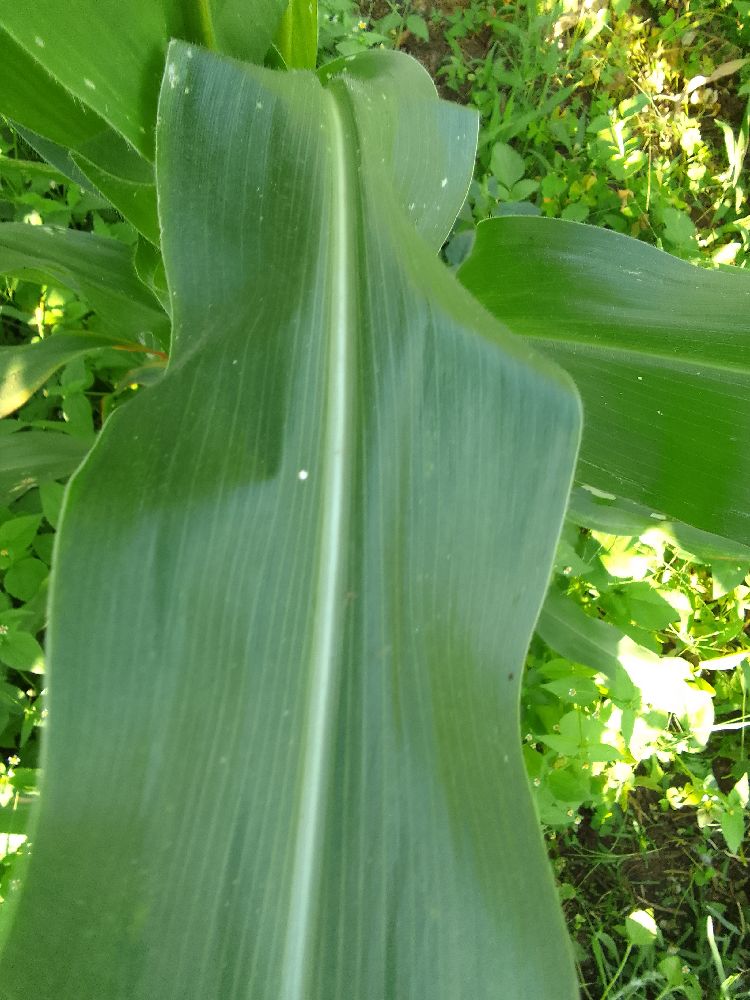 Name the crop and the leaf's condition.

maize, healthy
